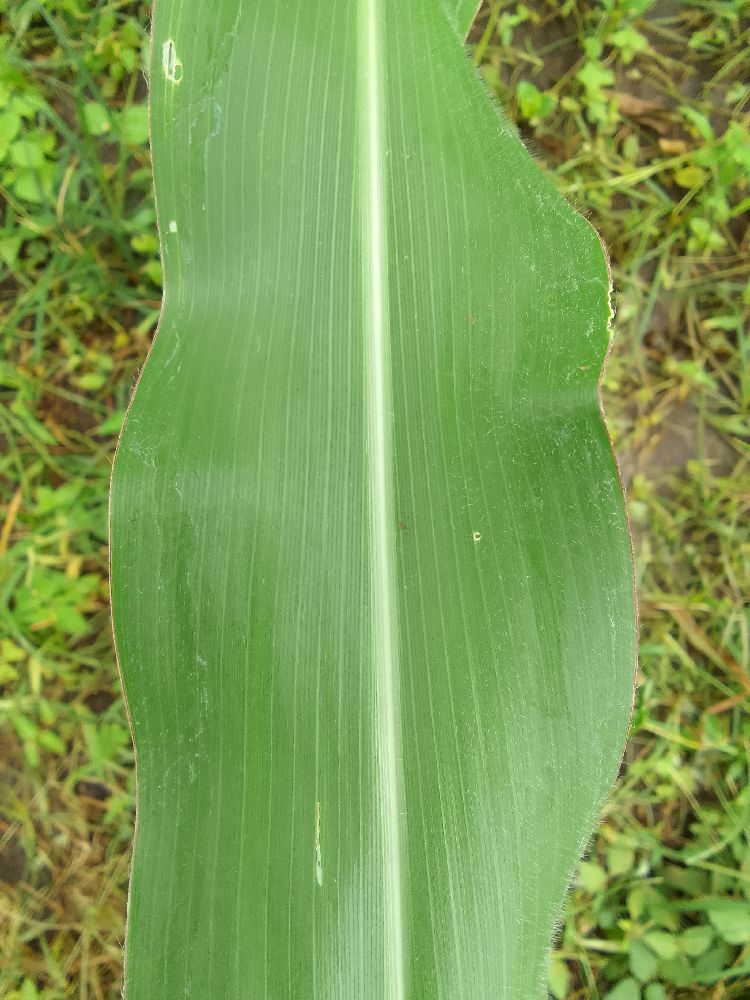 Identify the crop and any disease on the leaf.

maize, healthy
